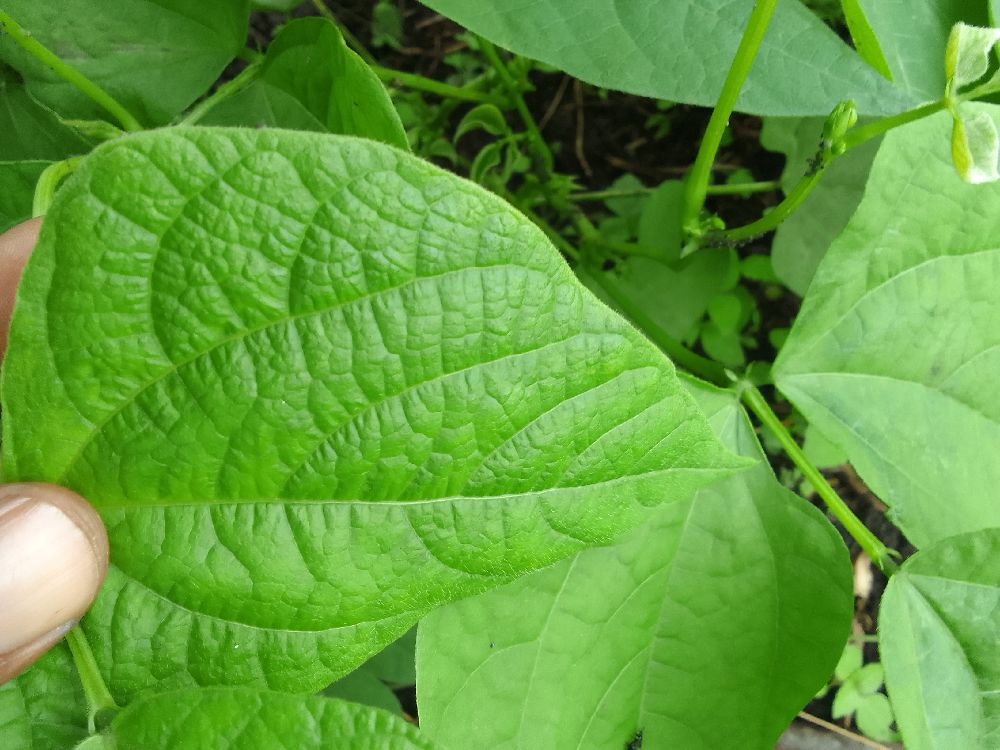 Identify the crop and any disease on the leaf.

common bean, healthy
